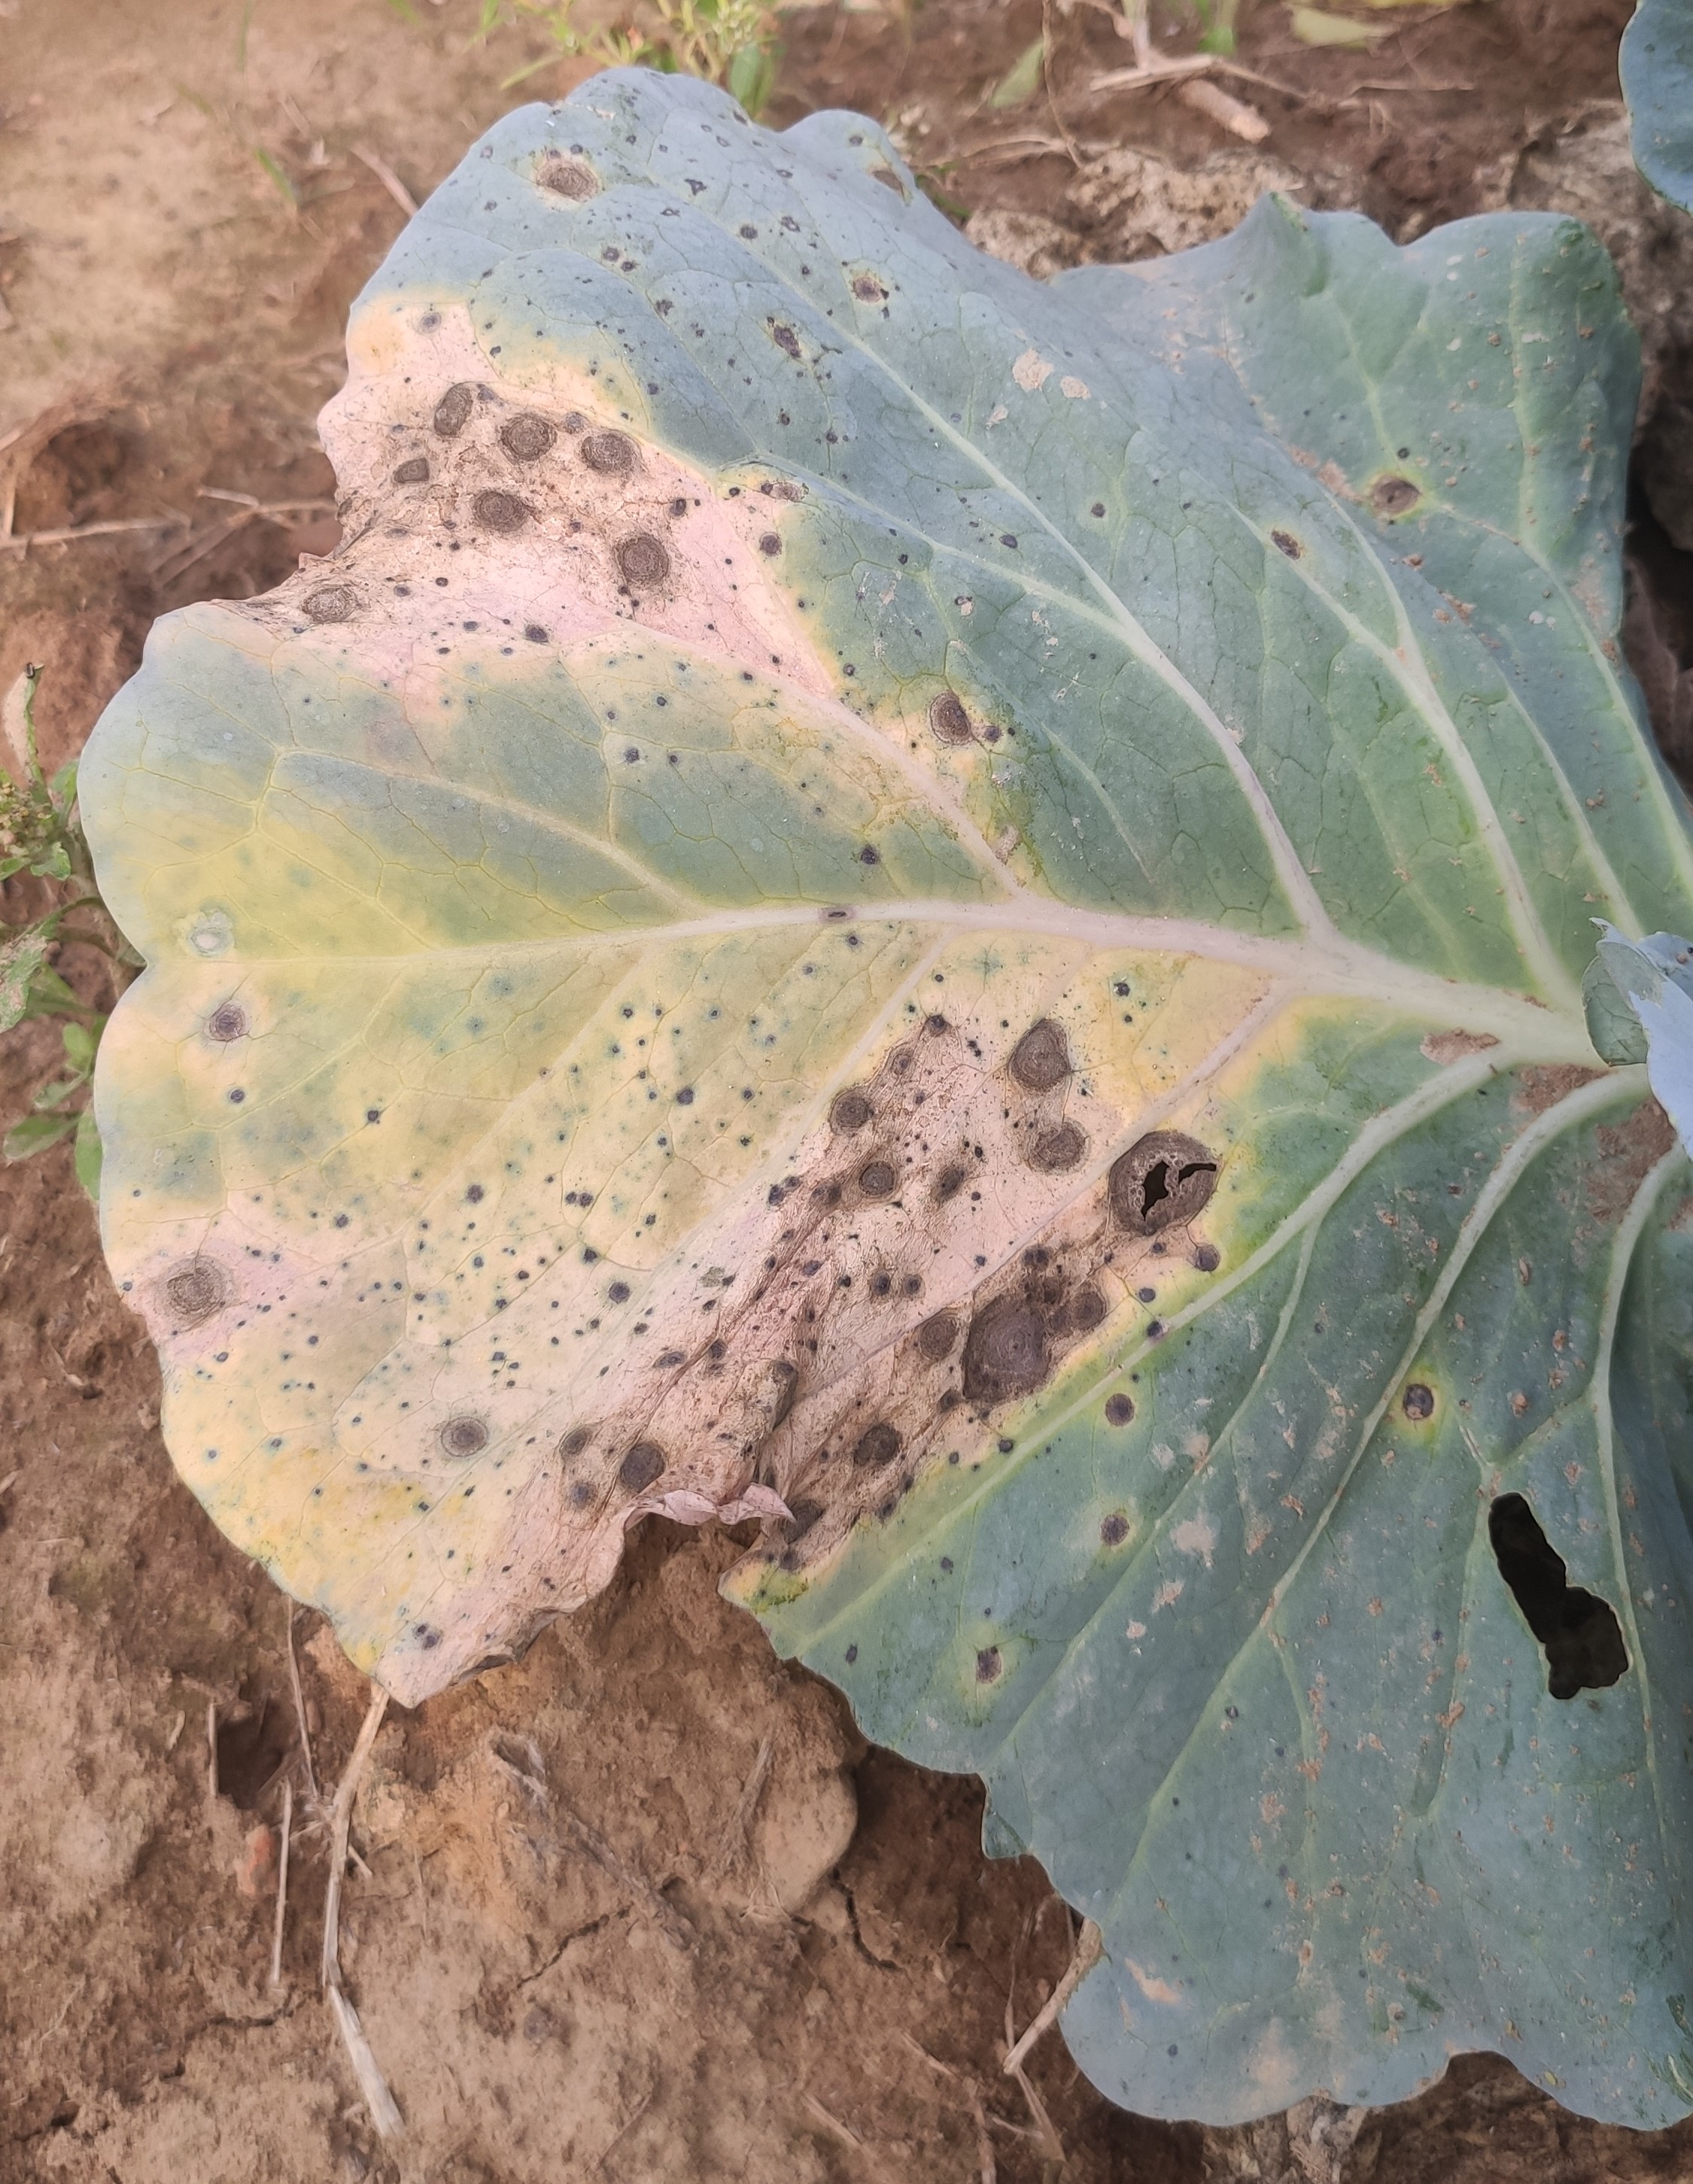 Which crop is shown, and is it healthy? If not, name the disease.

cabbage, alternaria
